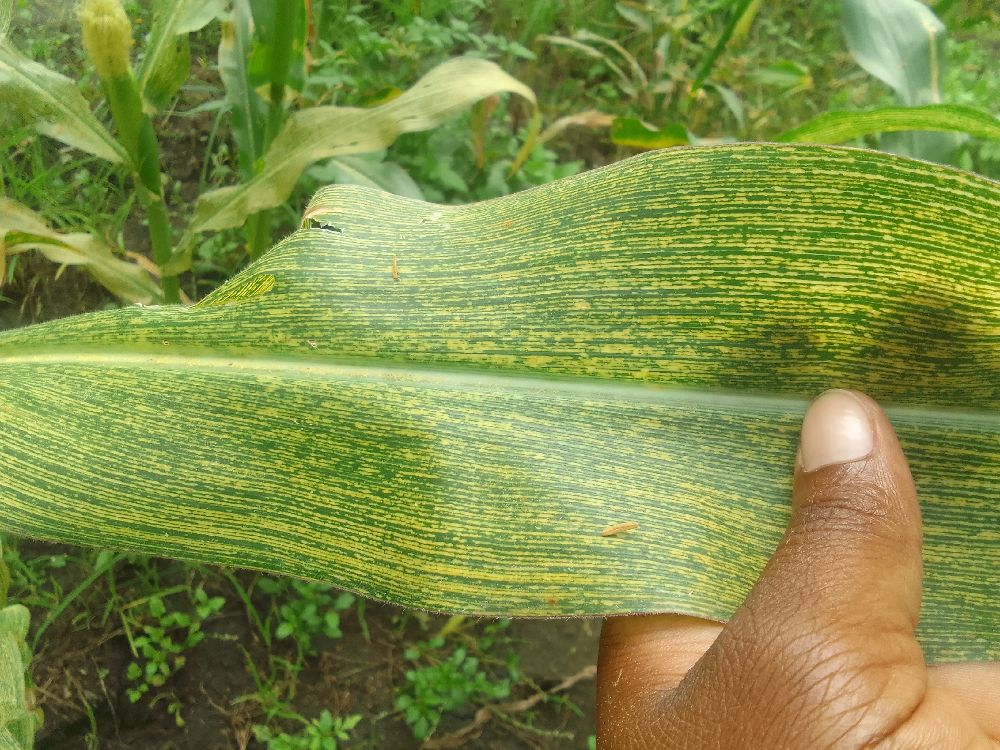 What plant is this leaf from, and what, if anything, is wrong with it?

maize, maize streak virus
